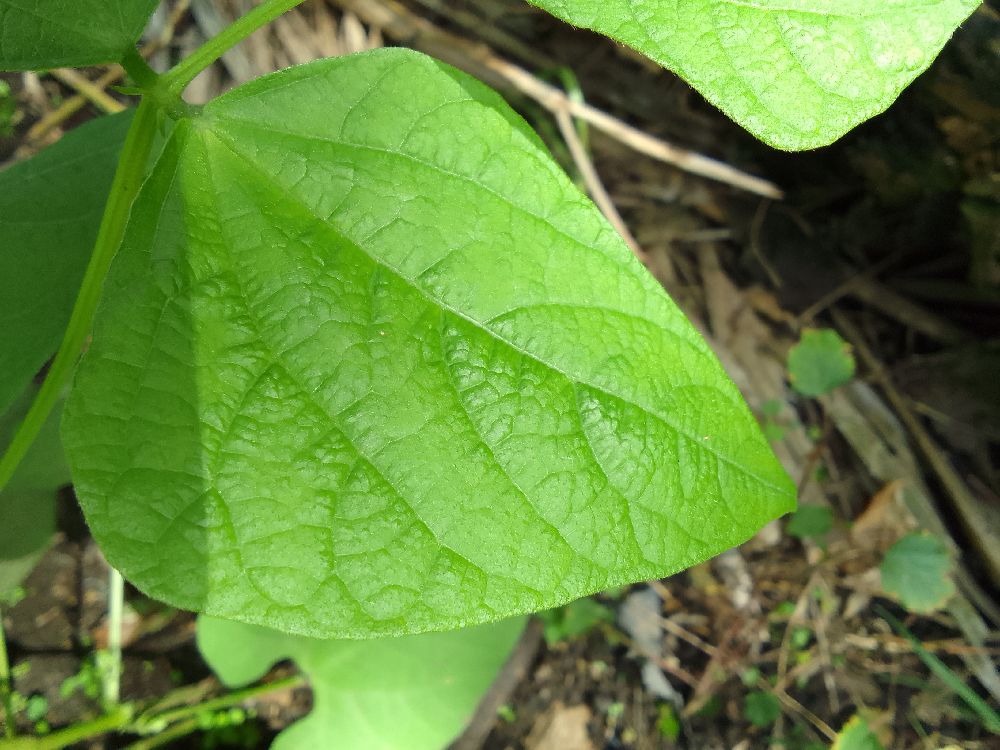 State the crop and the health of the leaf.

common bean, healthy
